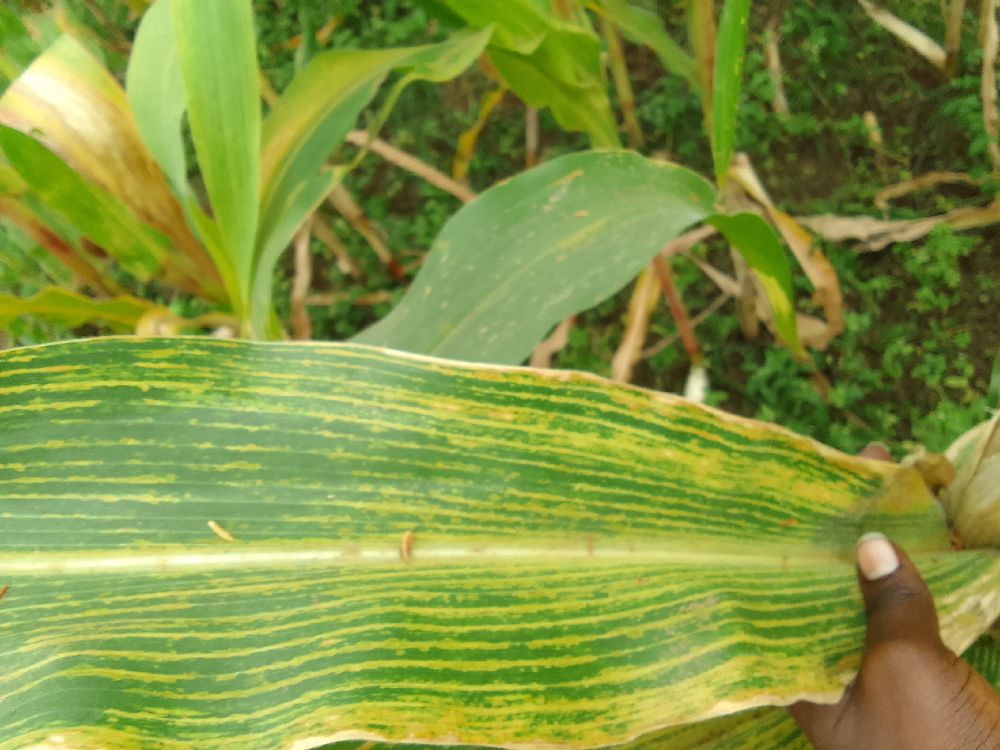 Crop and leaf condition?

maize, maize lethal necrosis
